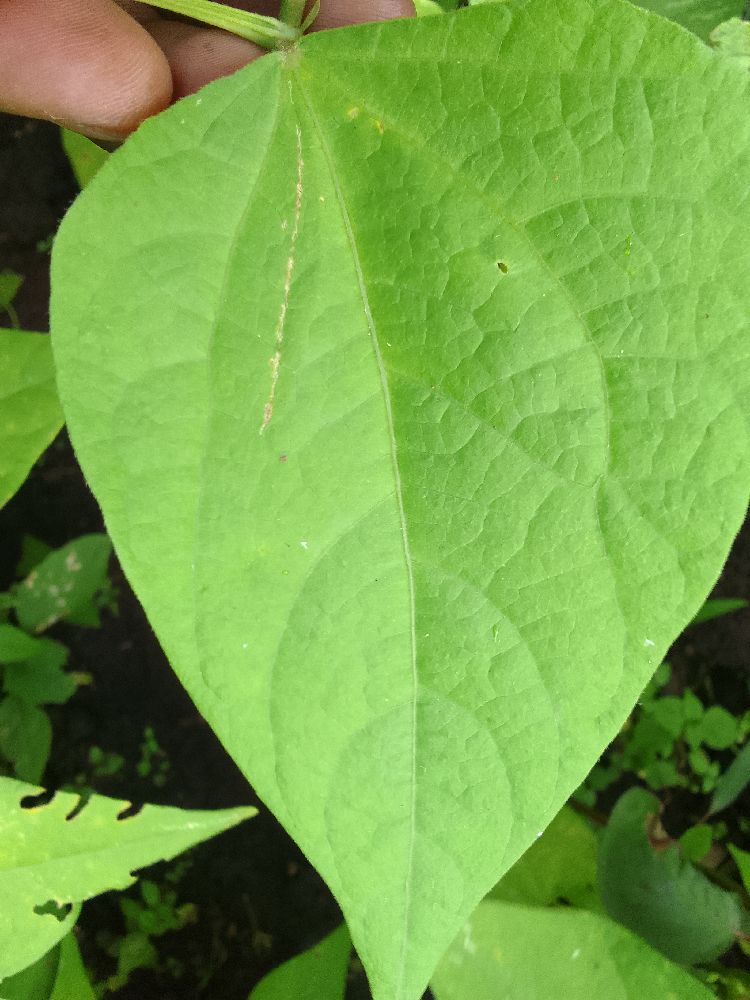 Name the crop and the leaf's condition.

common bean, healthy
